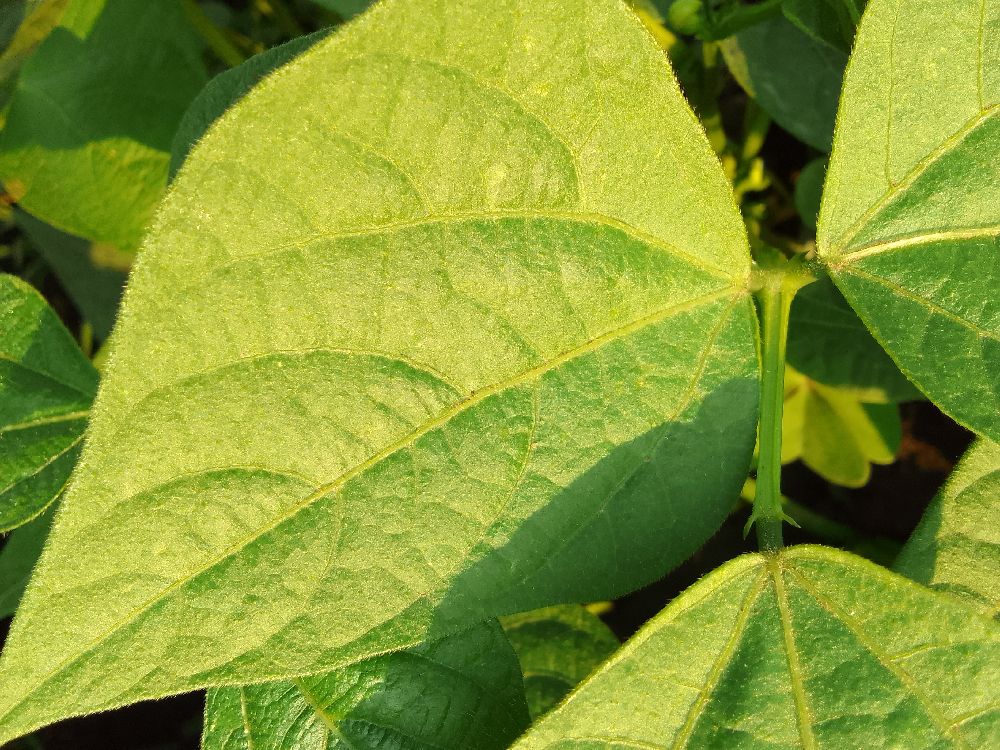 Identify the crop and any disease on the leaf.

common bean, healthy
